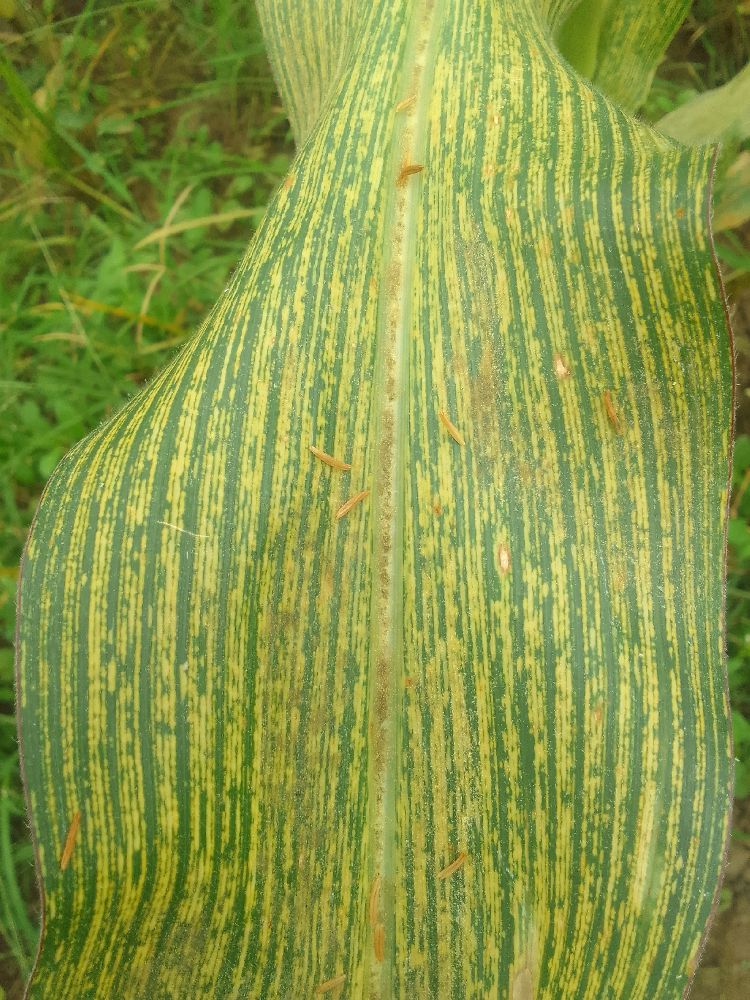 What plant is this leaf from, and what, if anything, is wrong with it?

maize, maize streak virus
